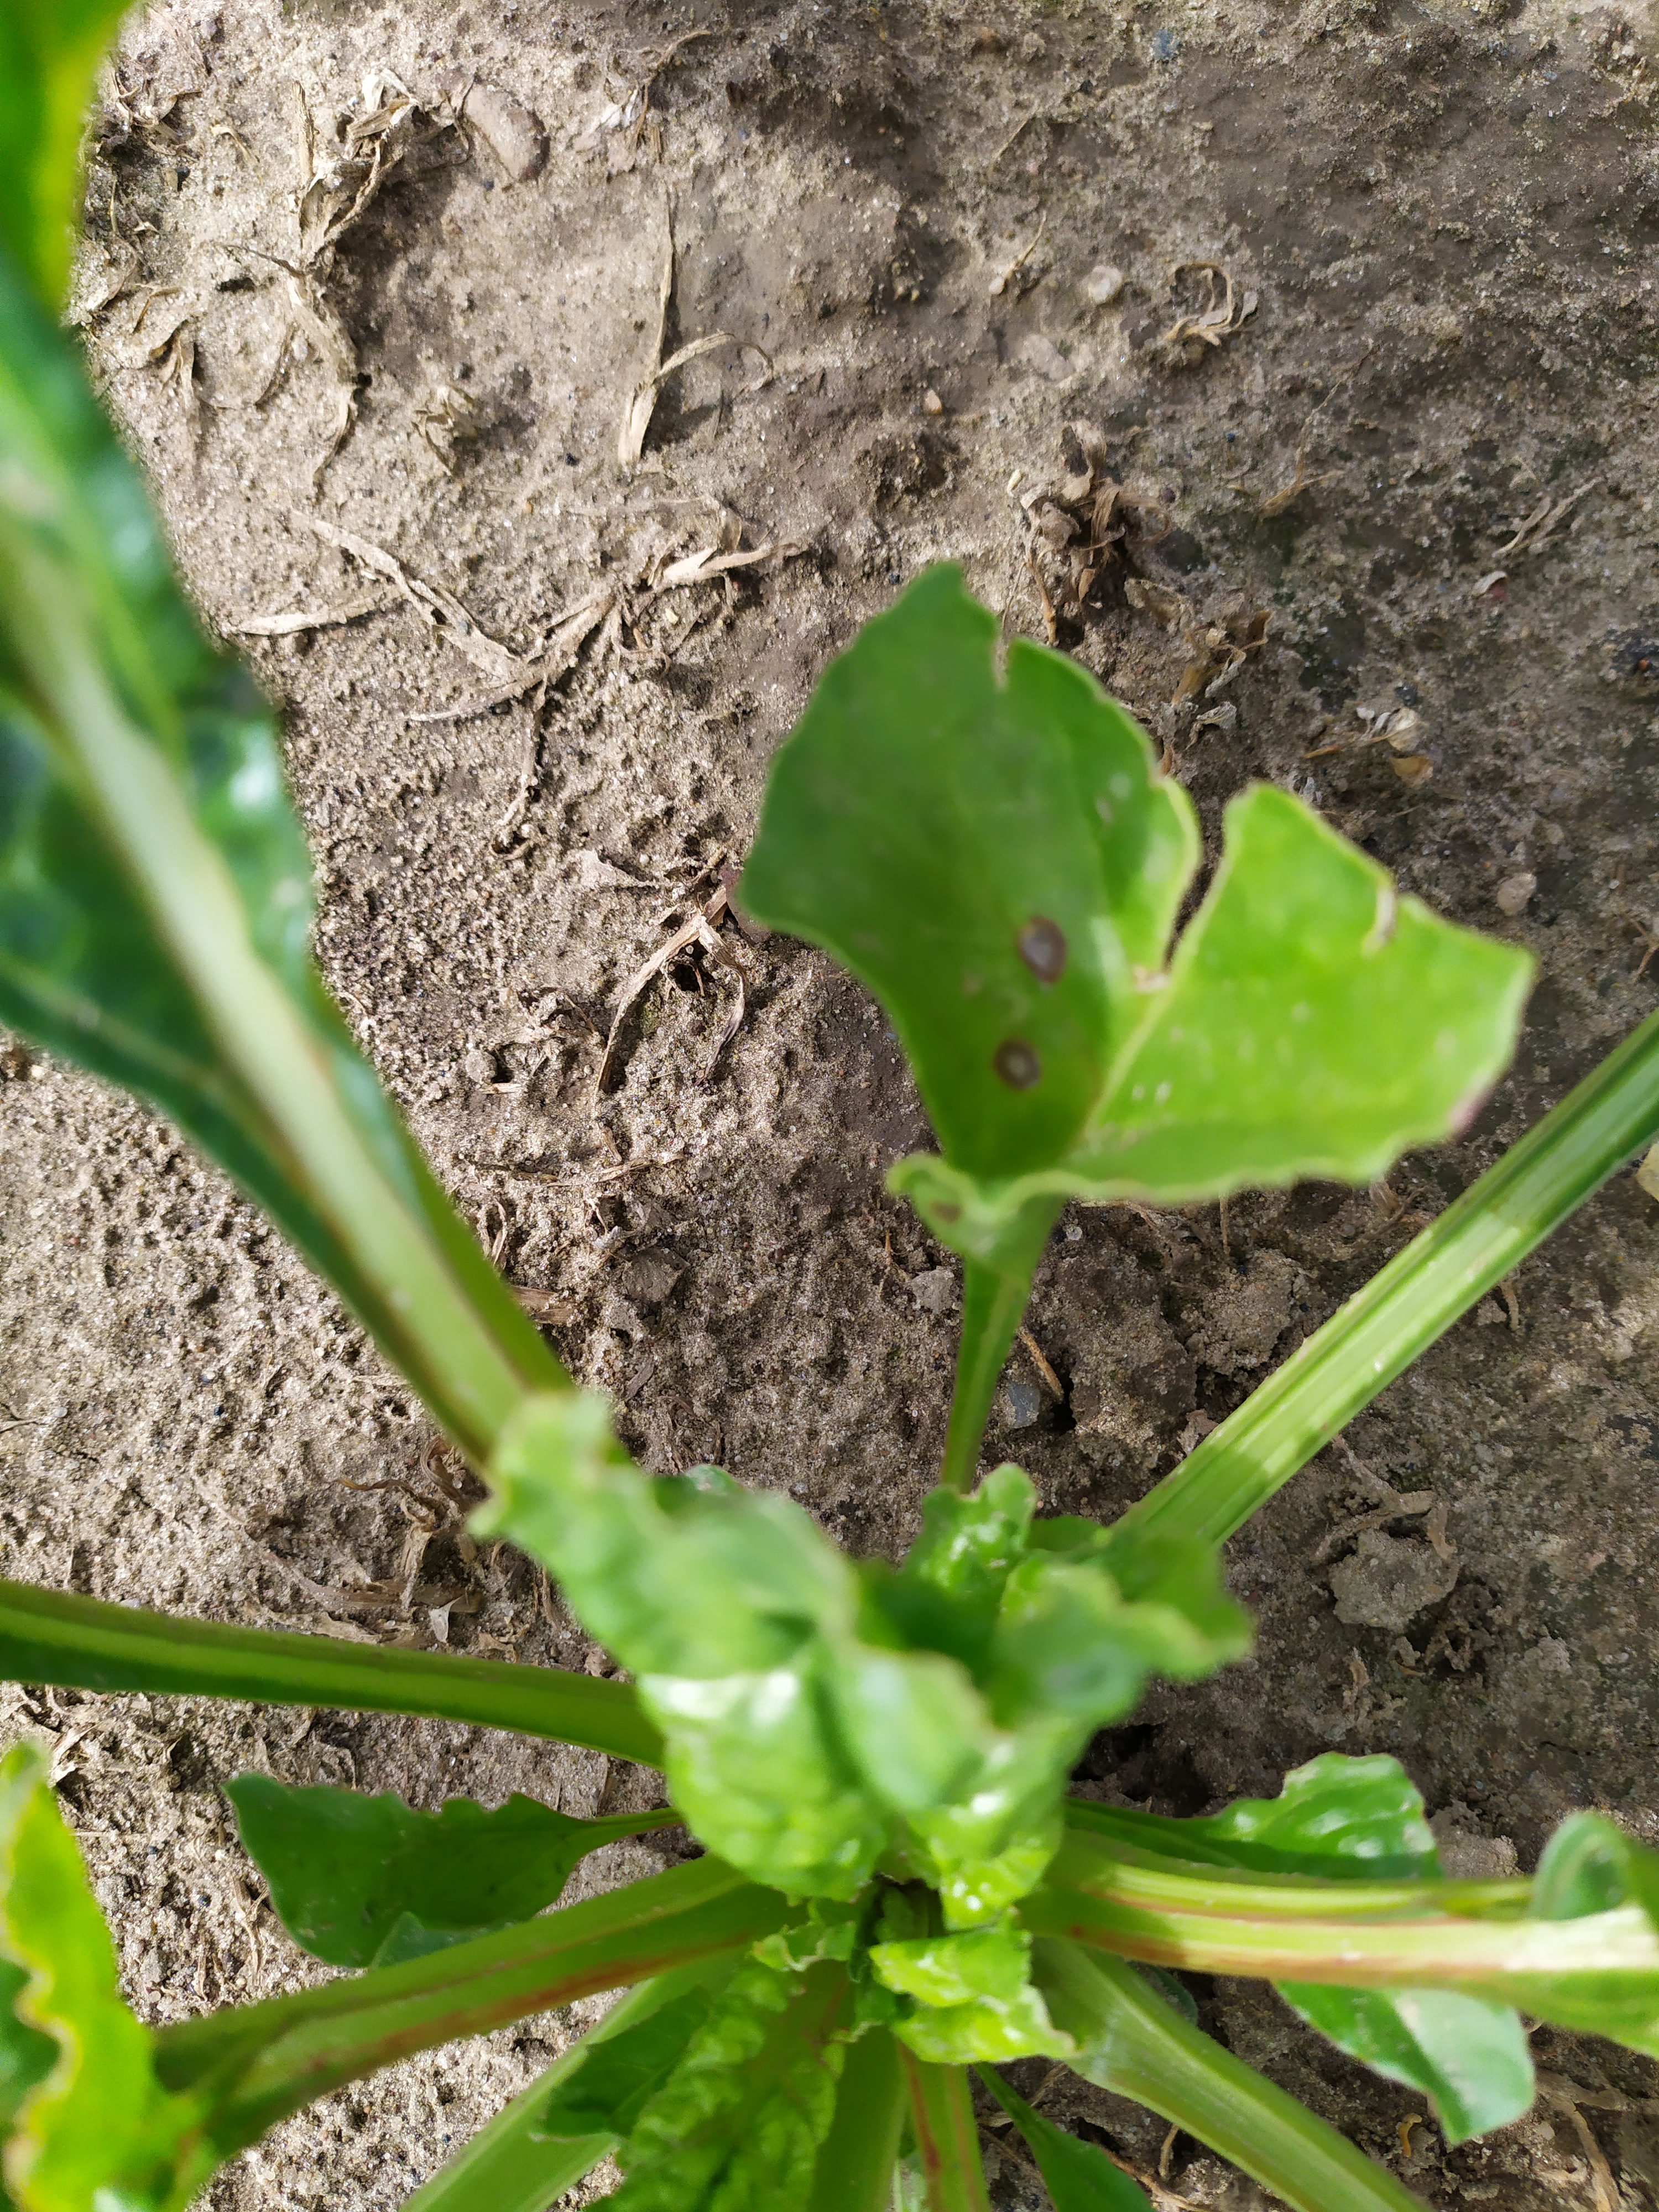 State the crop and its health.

beet, cercospora
